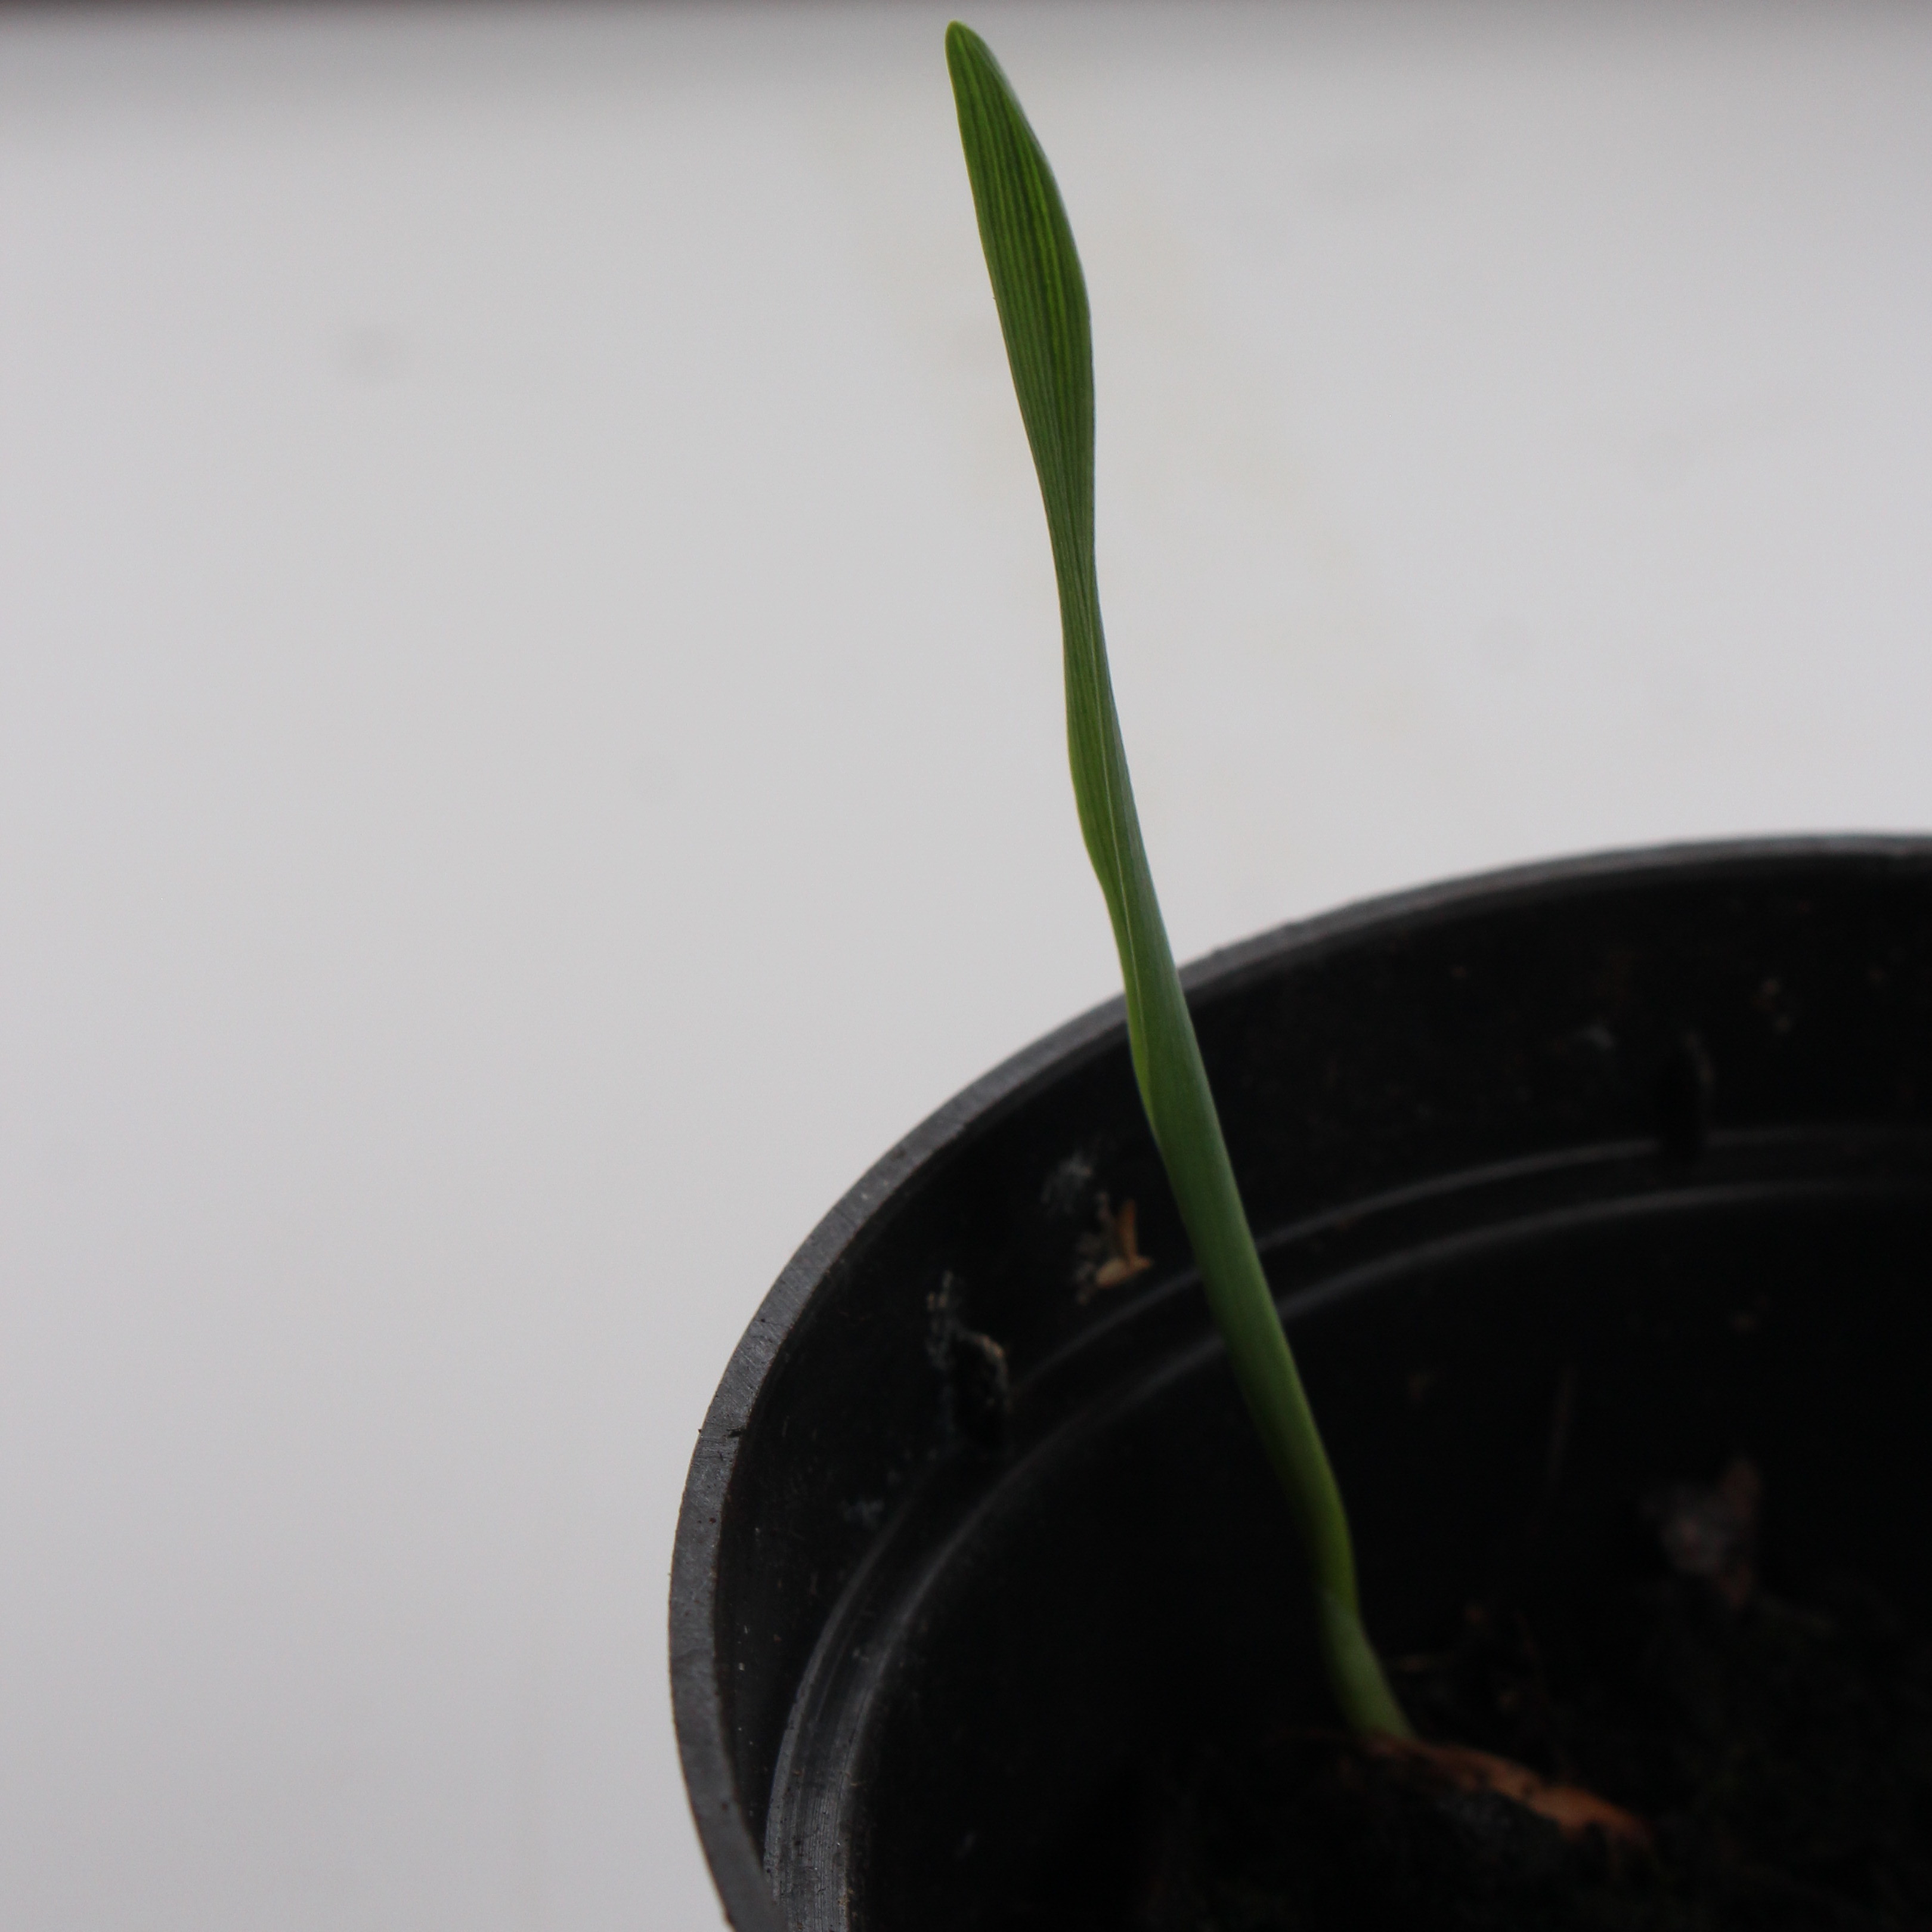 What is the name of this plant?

Avena sterilis
